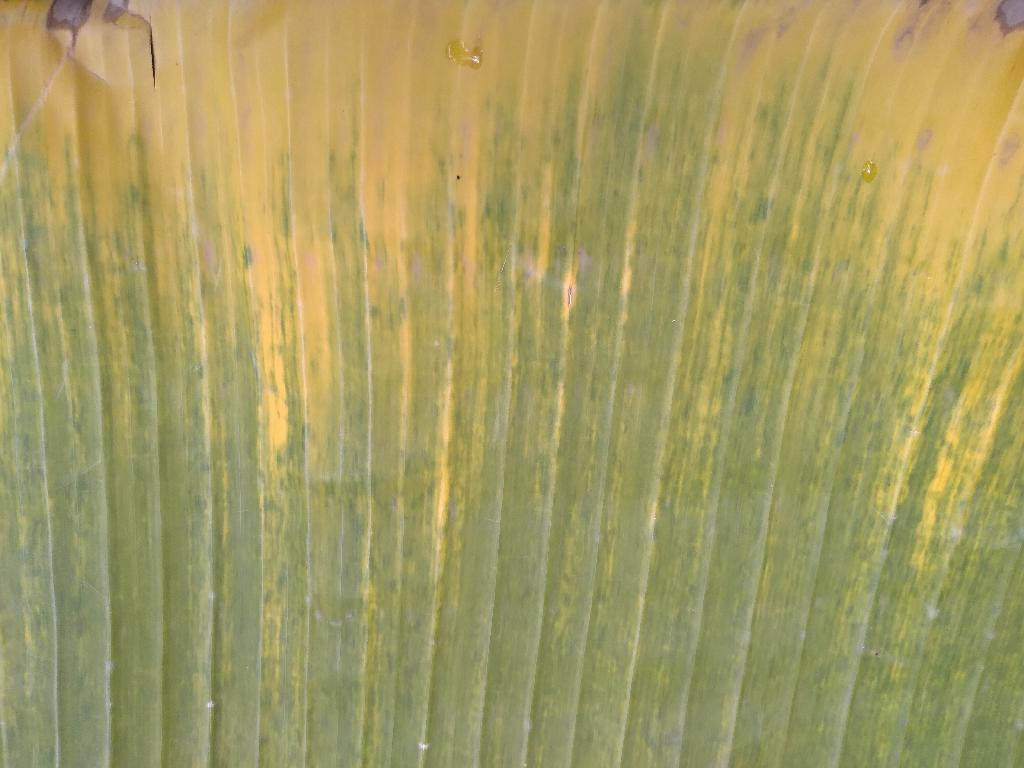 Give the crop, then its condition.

banana, fusarium wilt race 1
